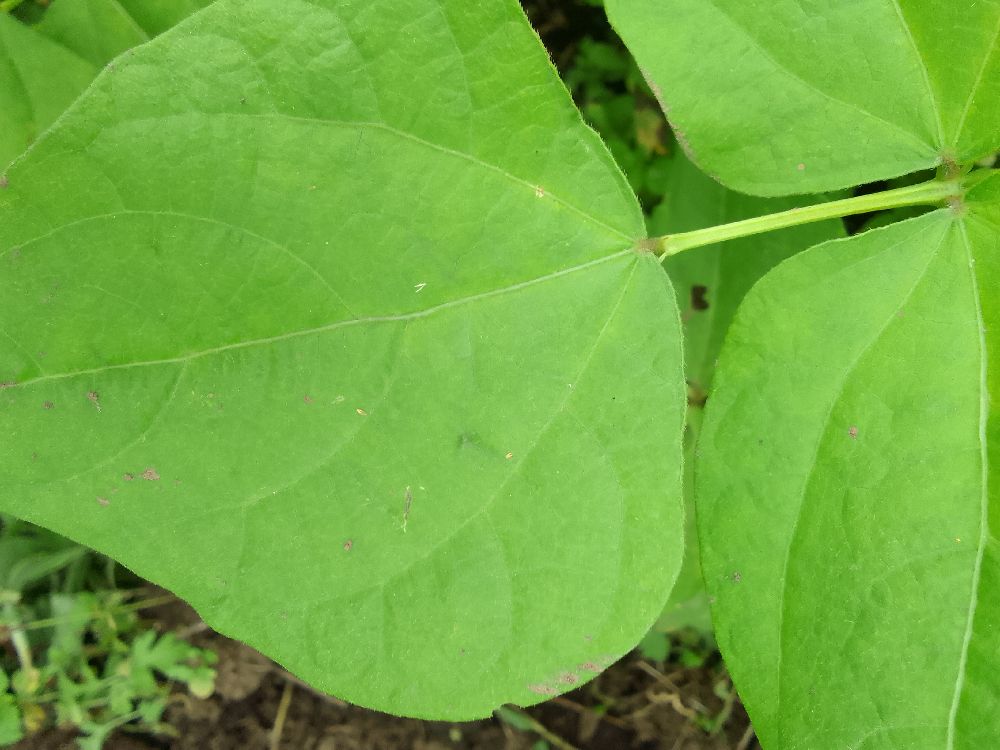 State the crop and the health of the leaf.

common bean, healthy
